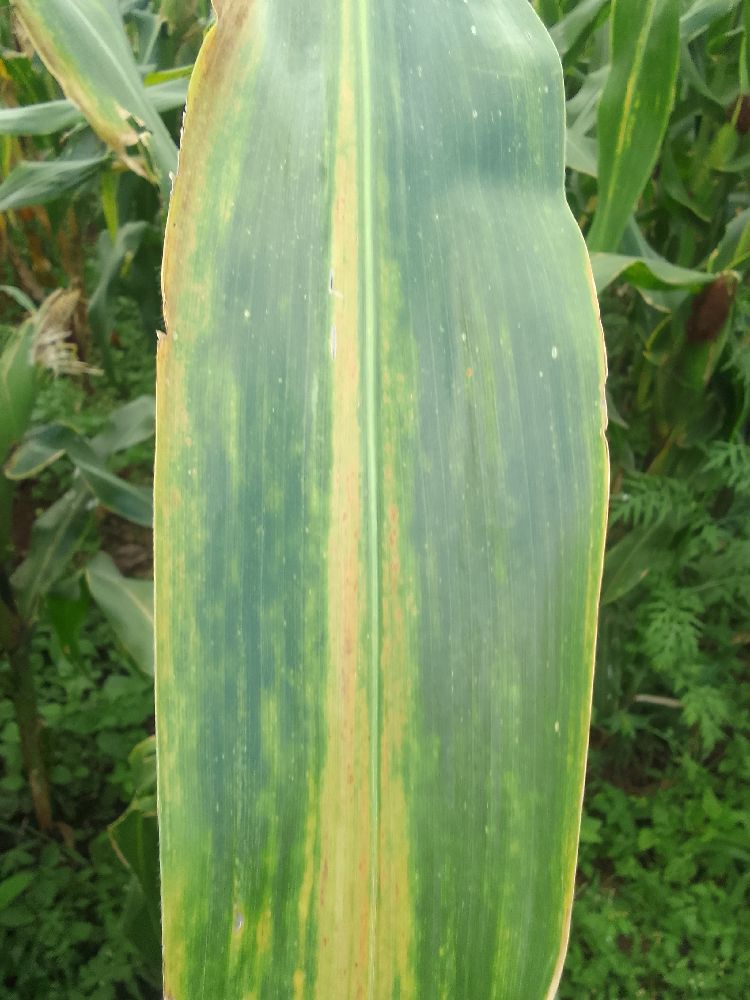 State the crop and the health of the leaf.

maize, maize lethal necrosis
